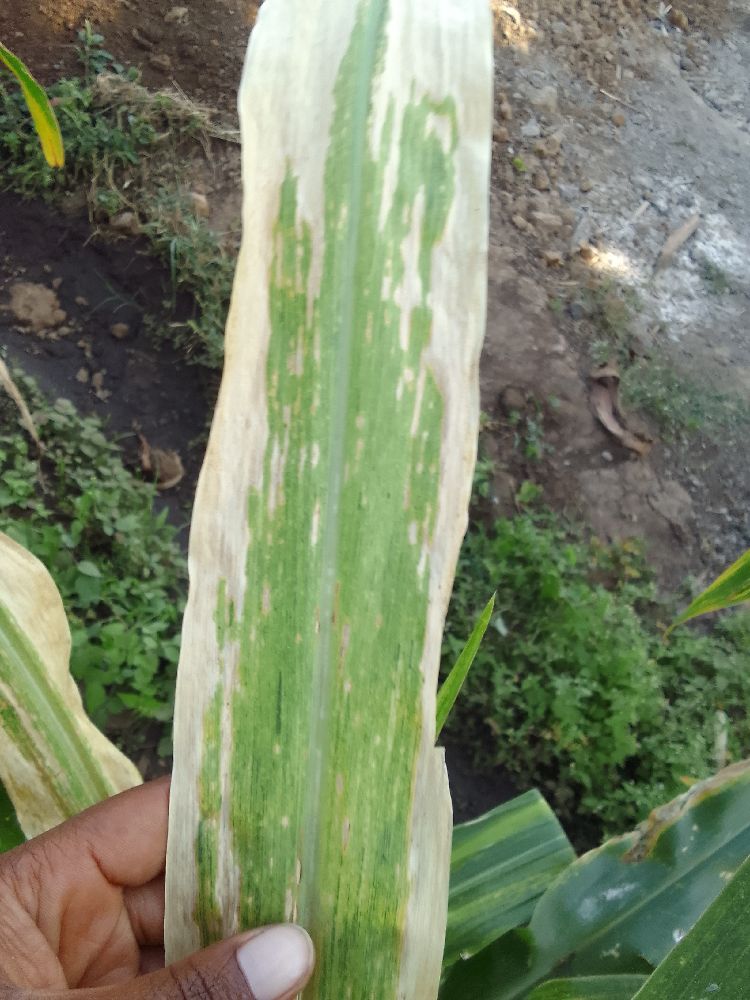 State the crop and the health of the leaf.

maize, maize lethal necrosis
